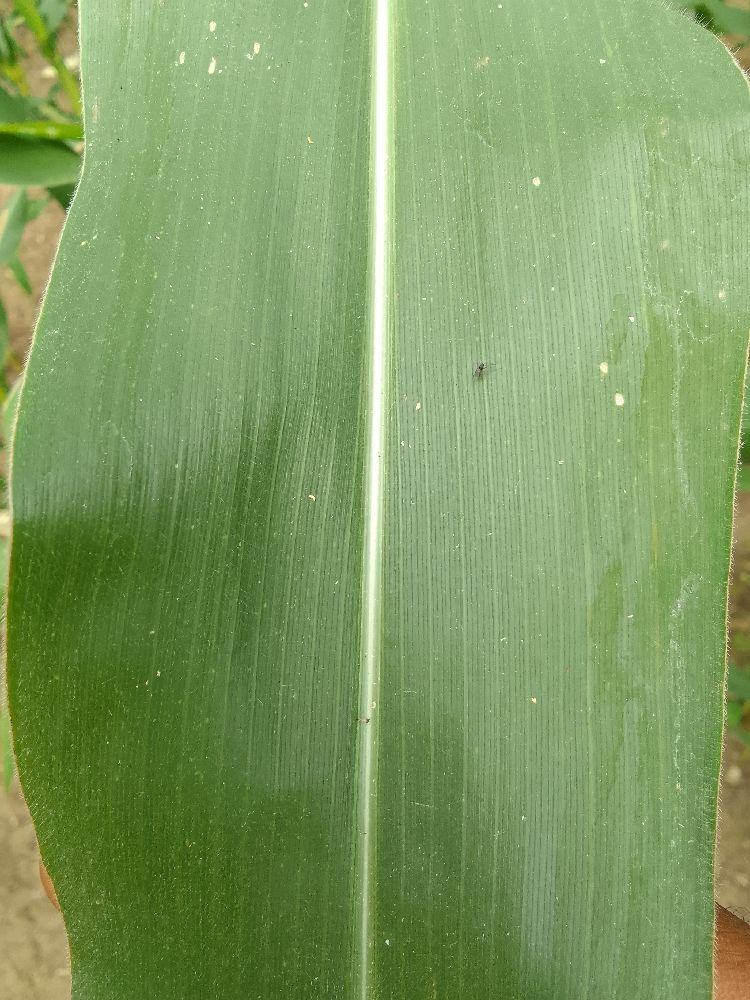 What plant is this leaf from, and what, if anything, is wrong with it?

maize, healthy
